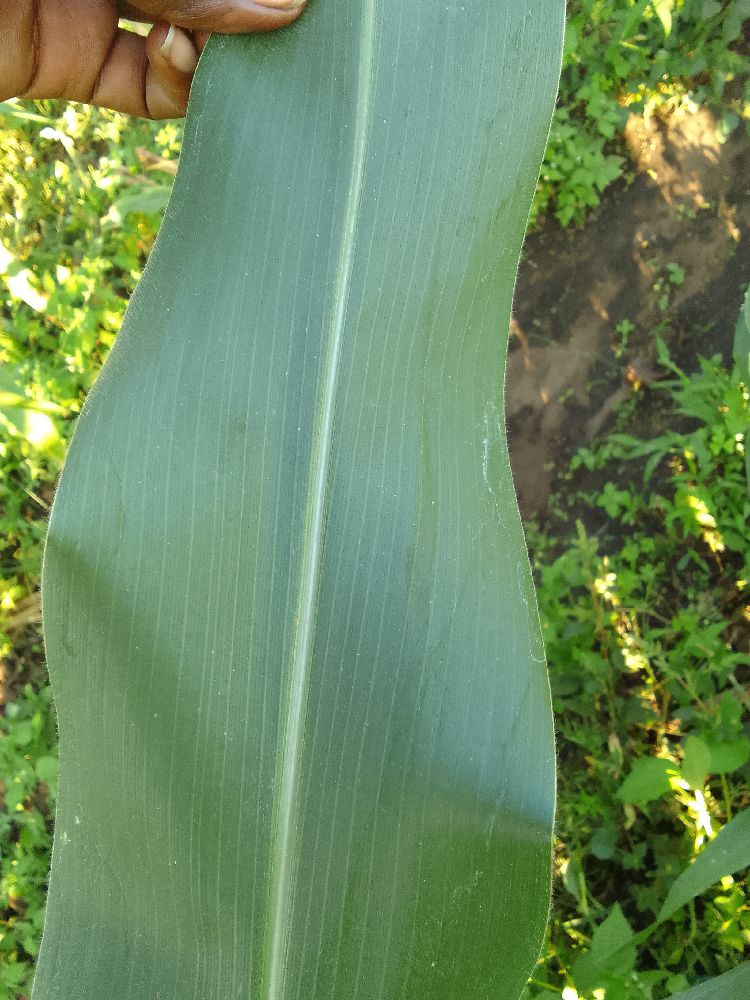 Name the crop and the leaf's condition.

maize, healthy
